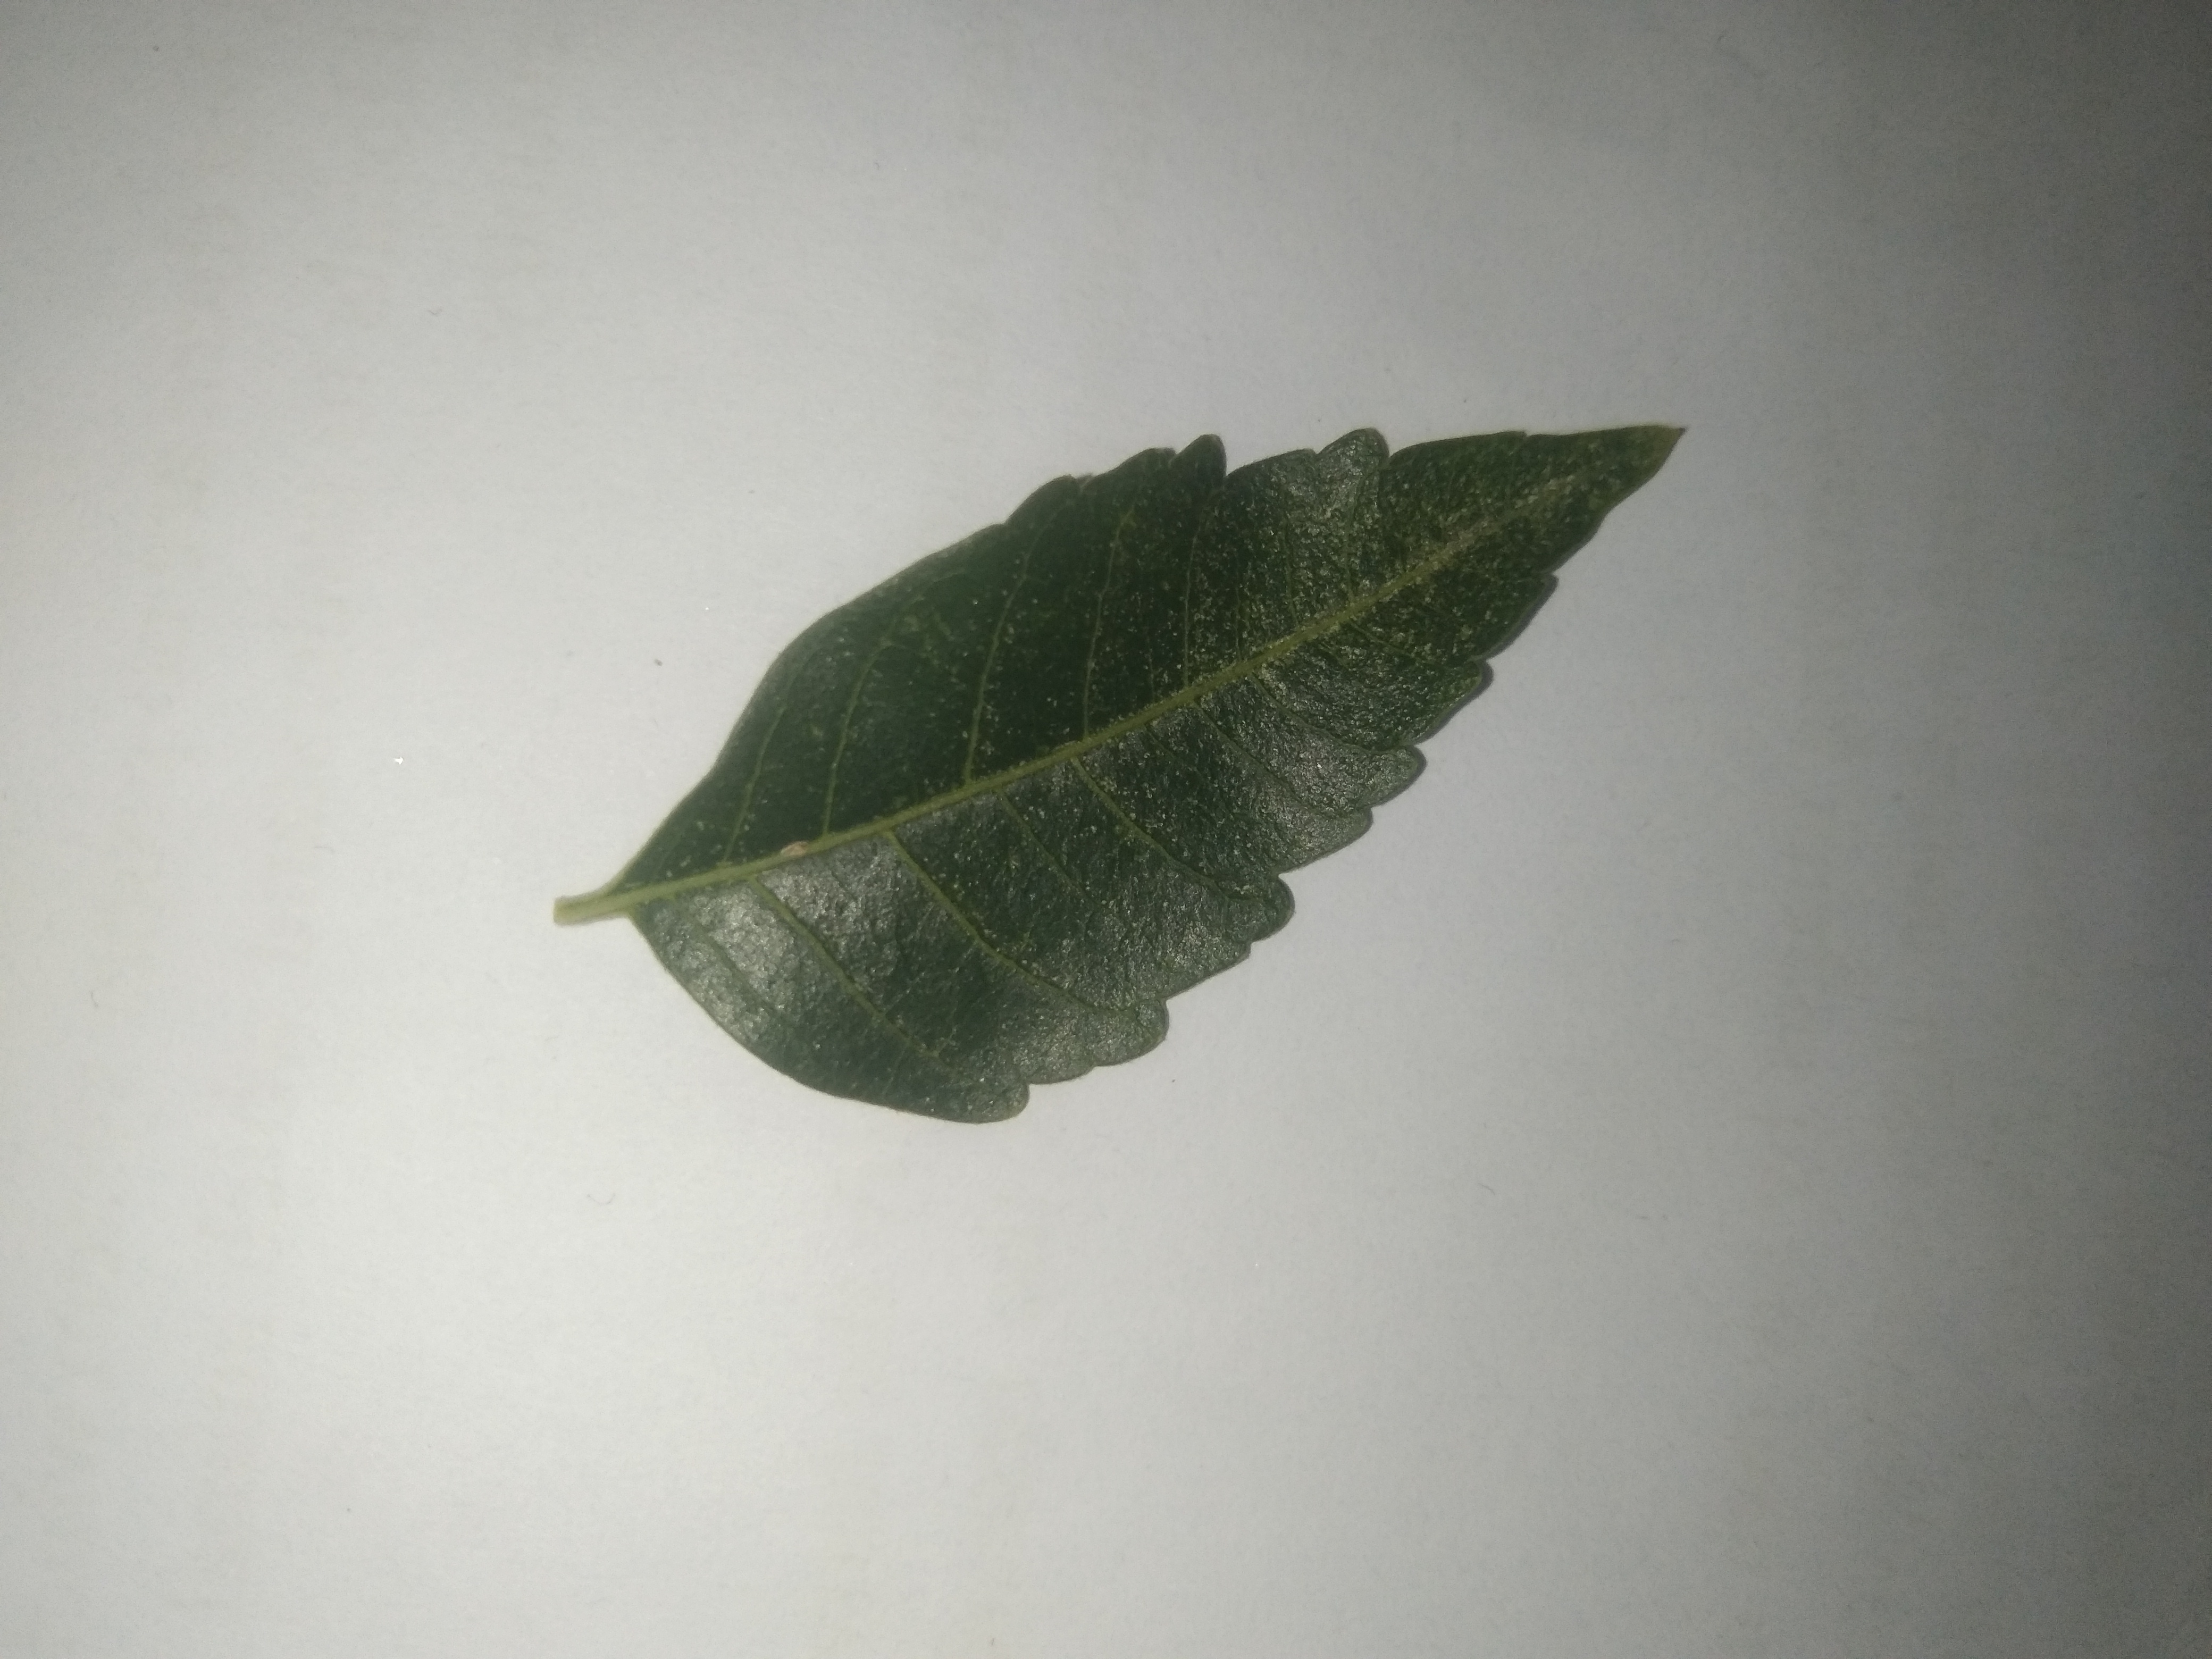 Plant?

neem
